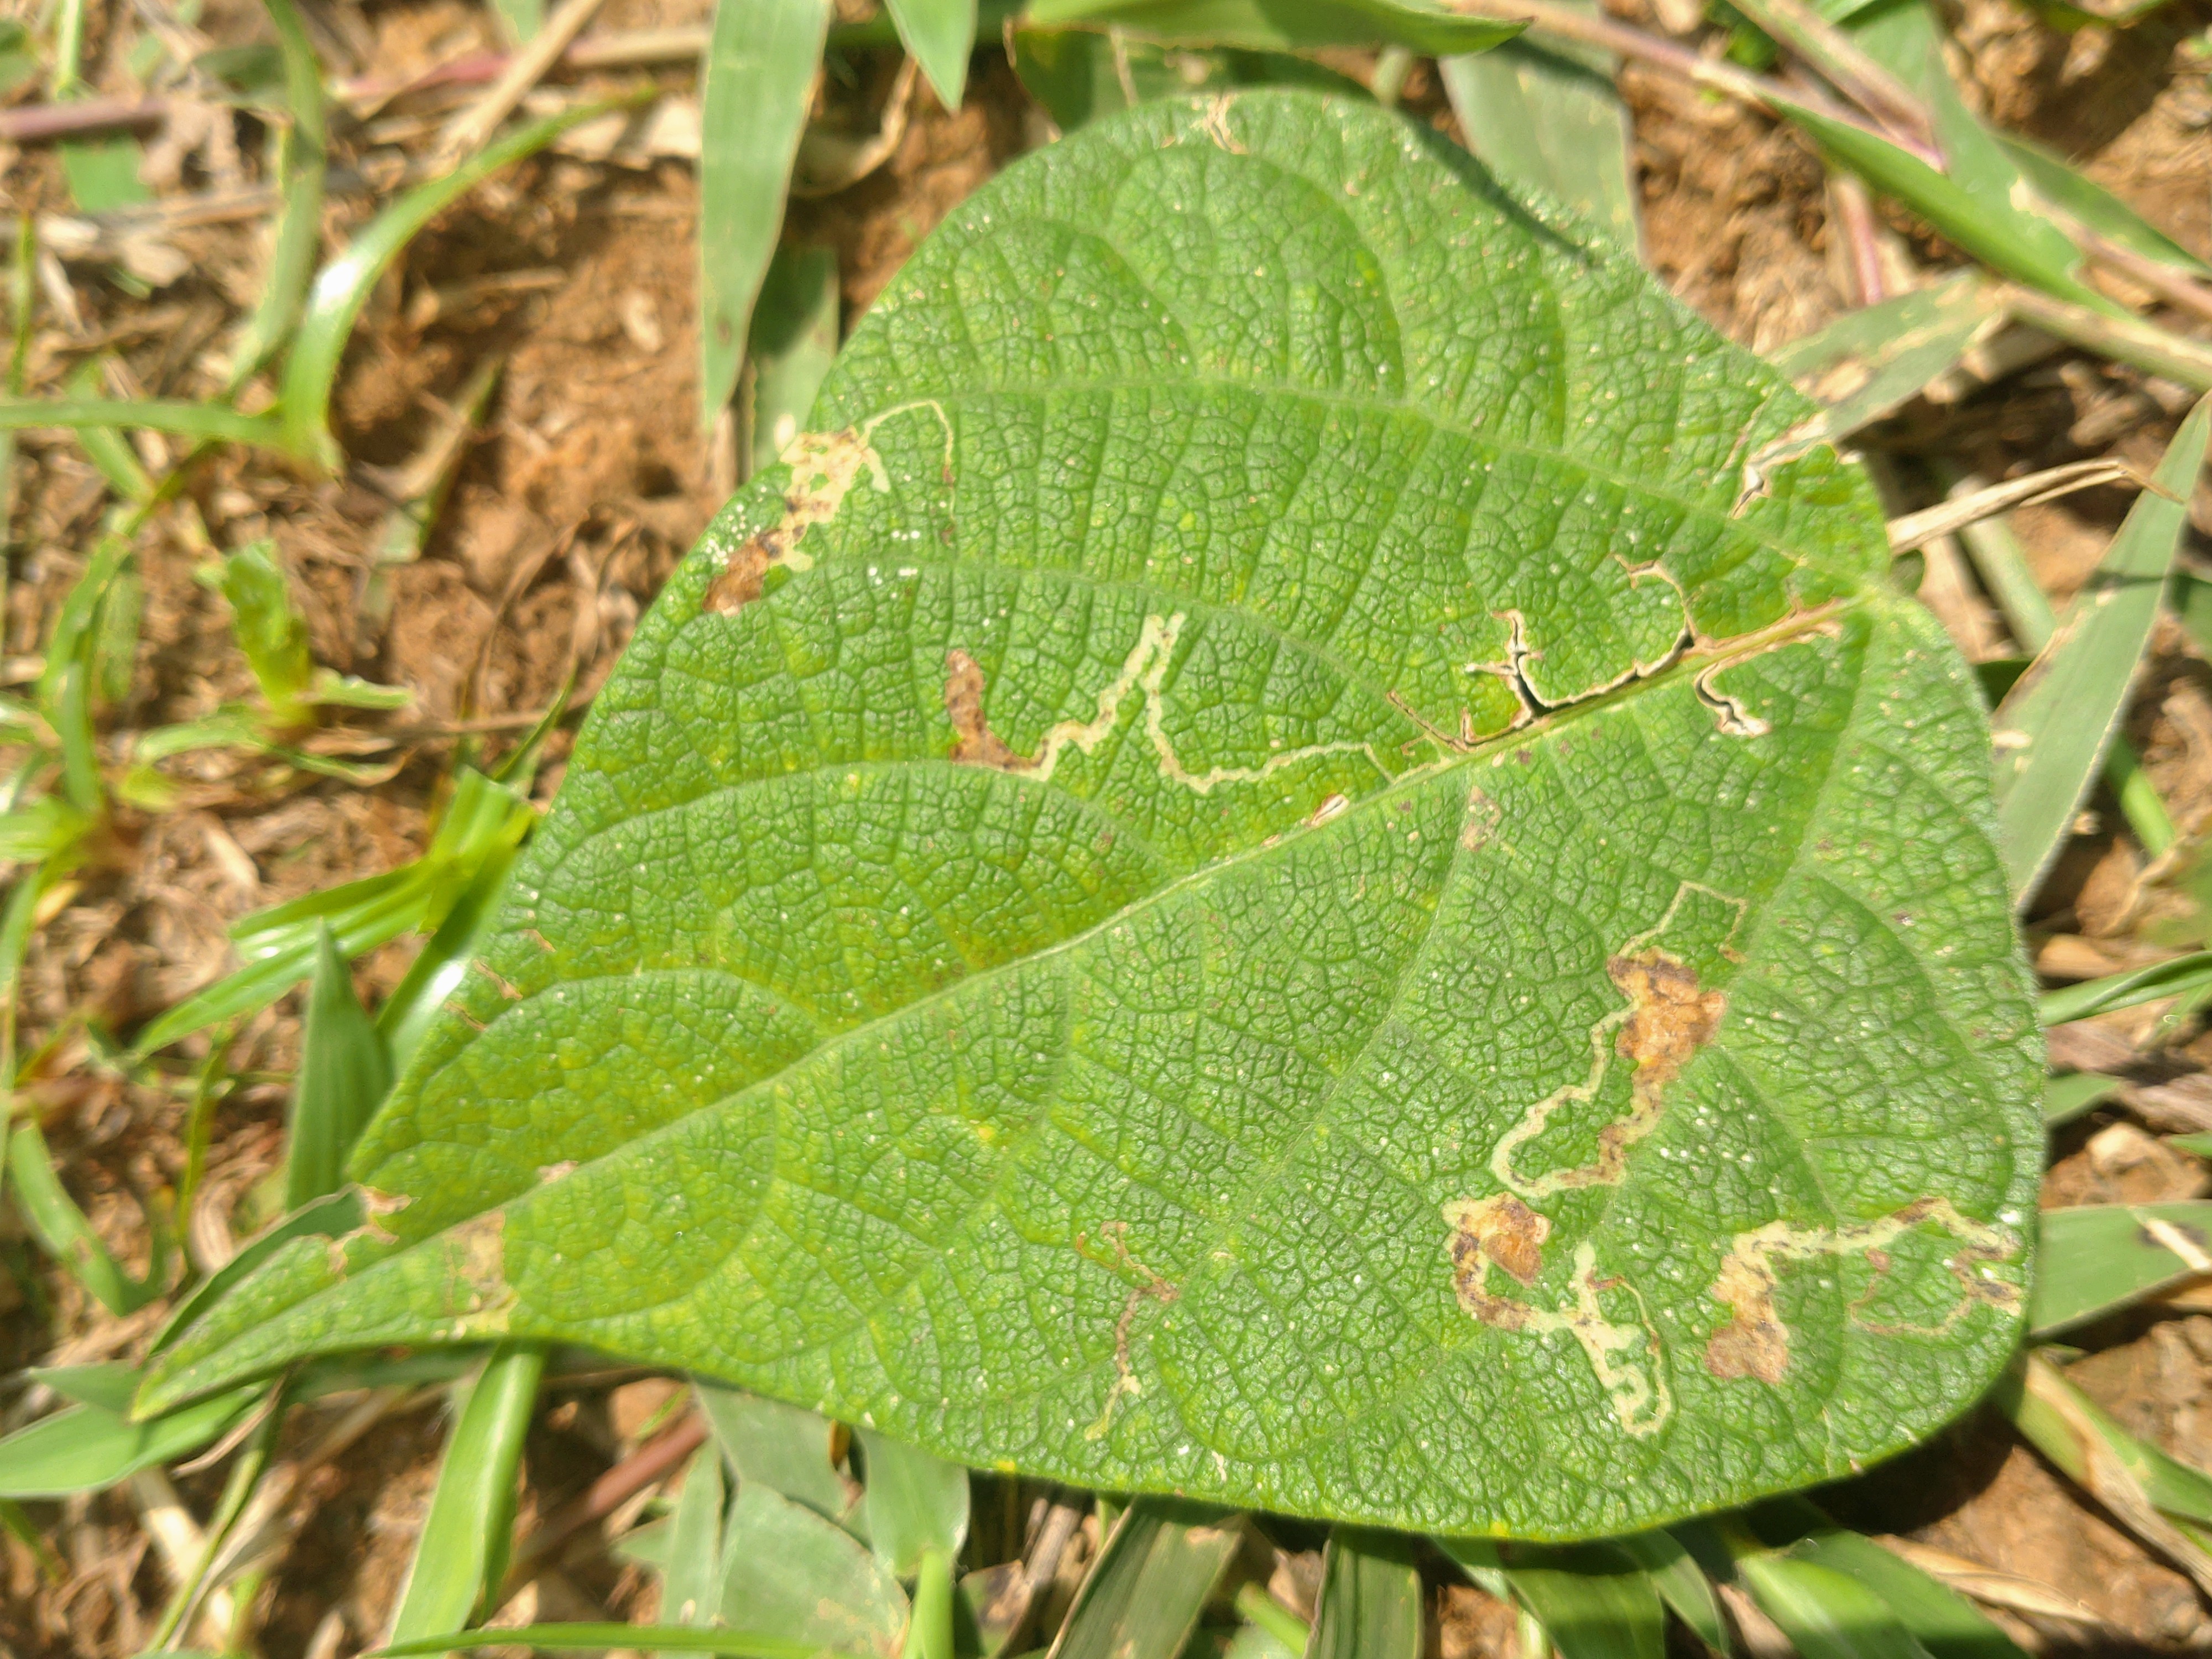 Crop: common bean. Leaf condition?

anthracnose
